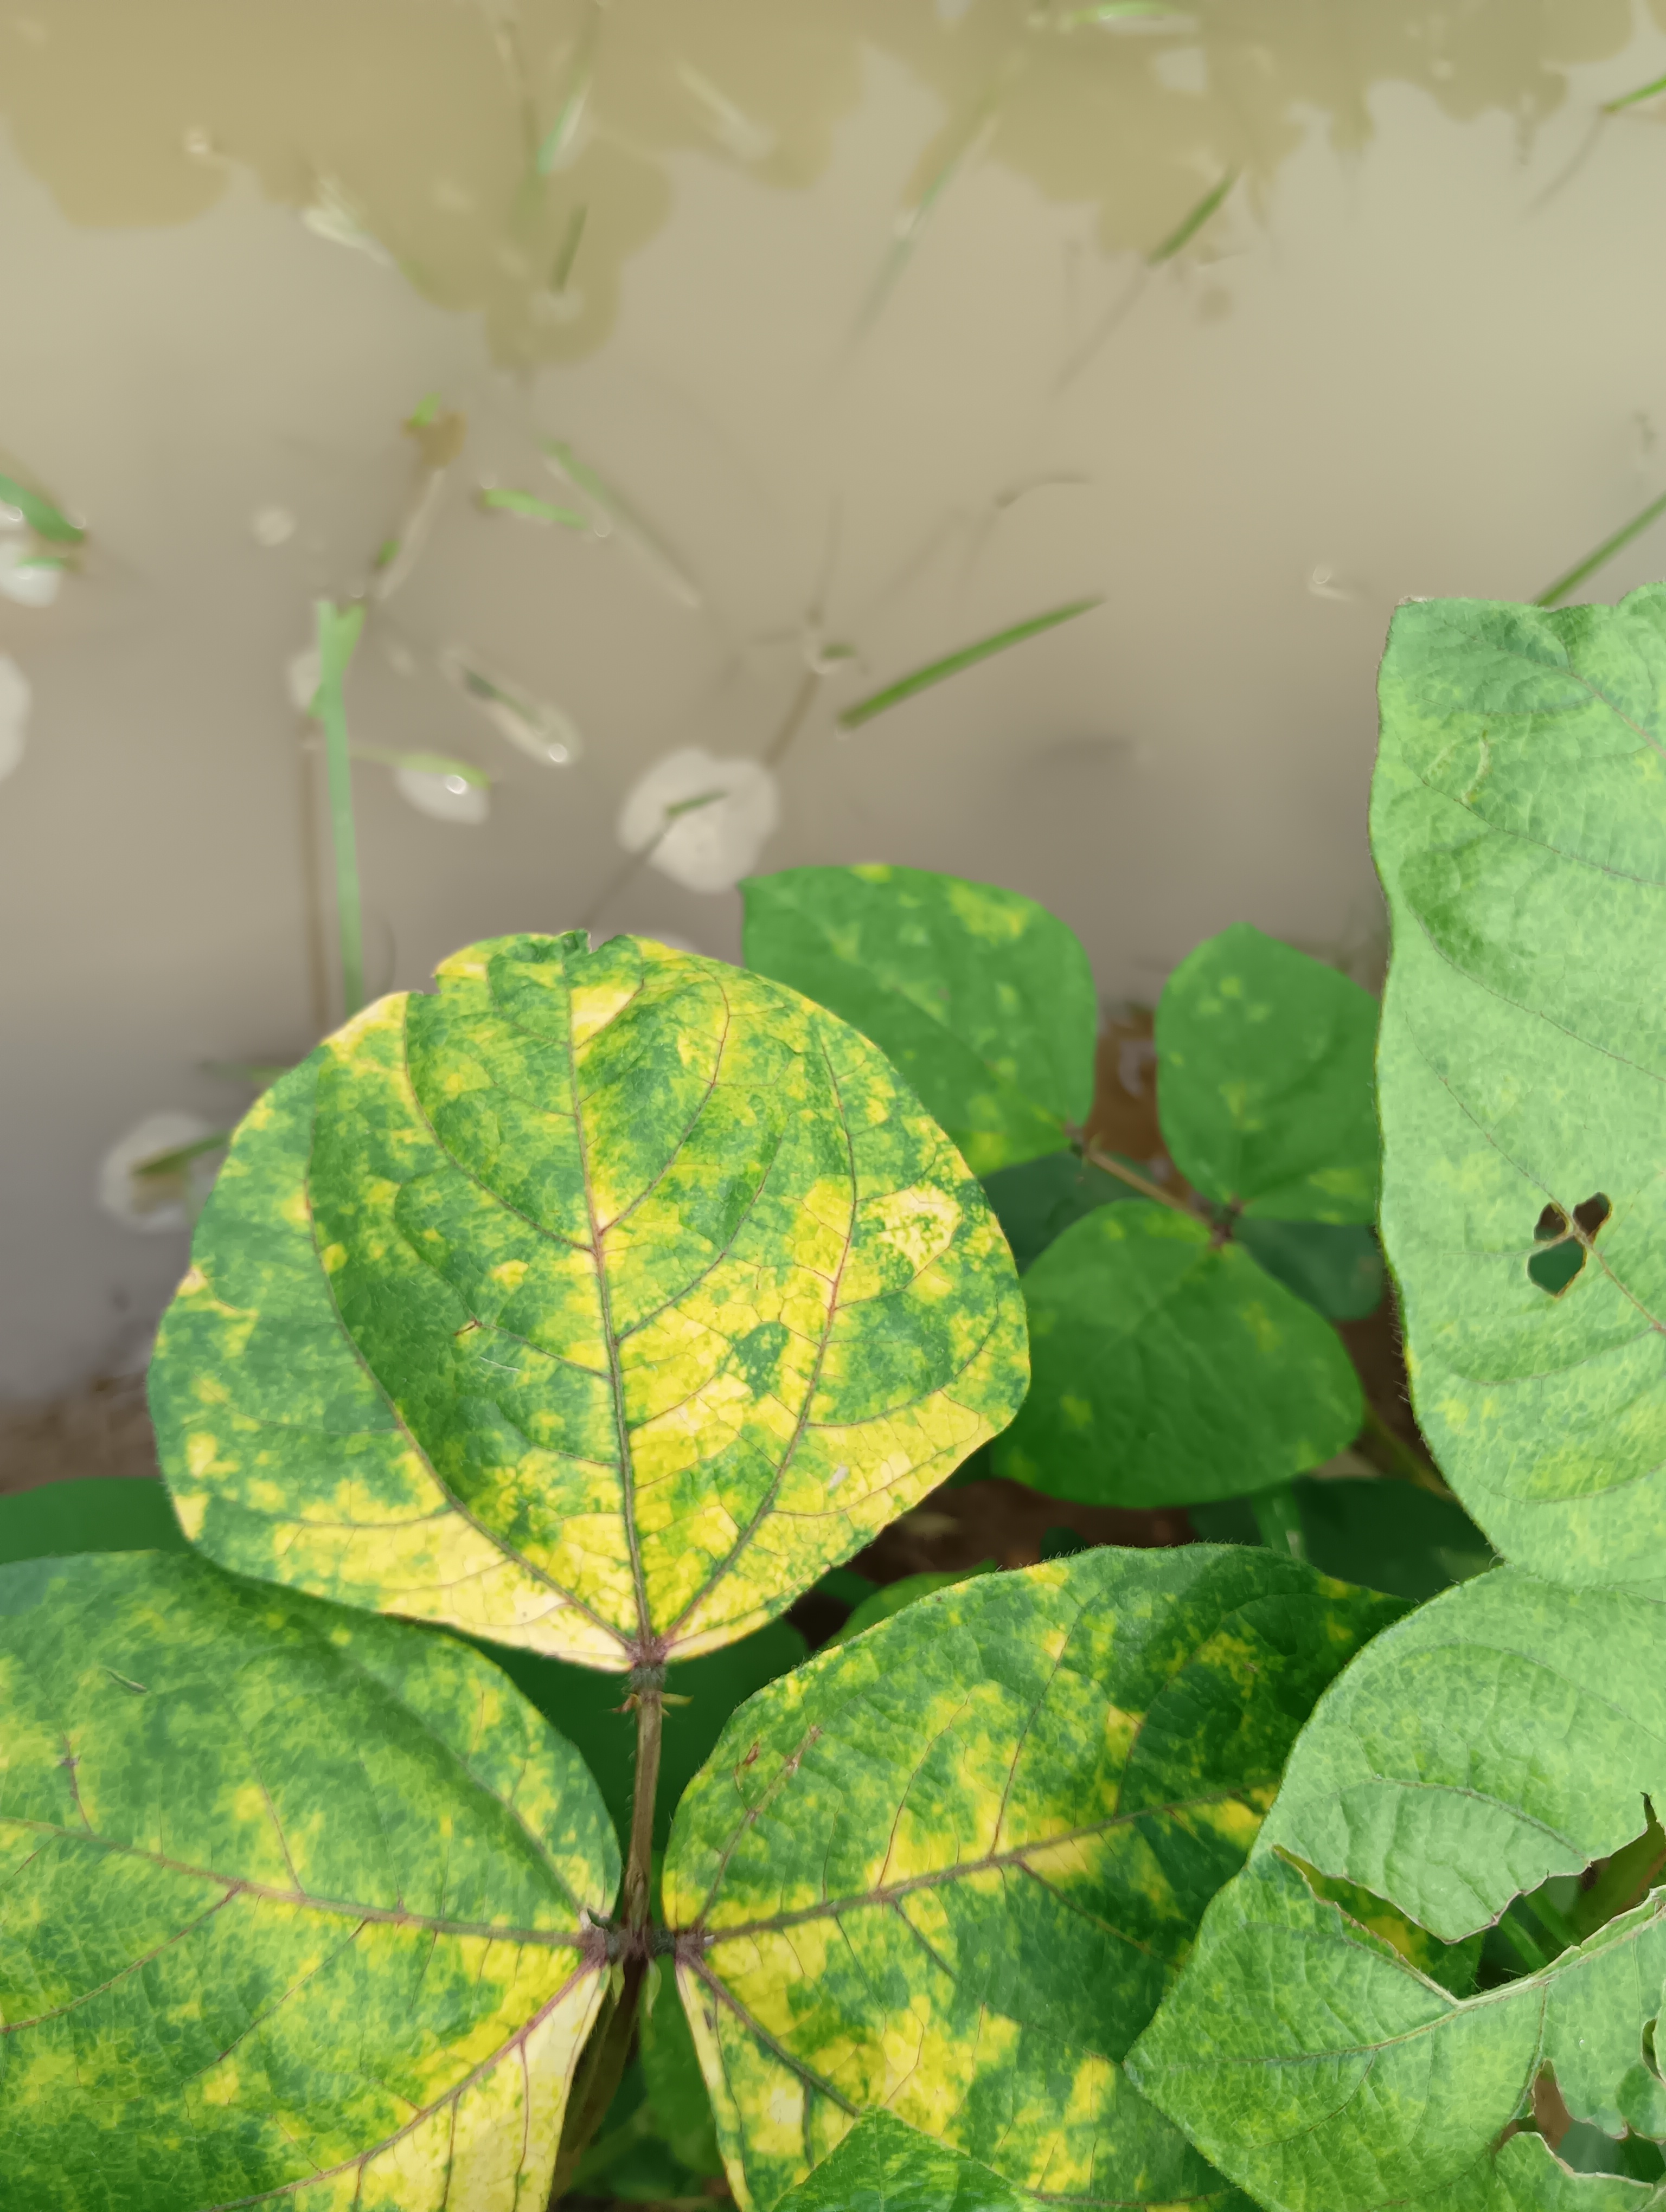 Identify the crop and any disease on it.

mungbean, yellow mosaic
